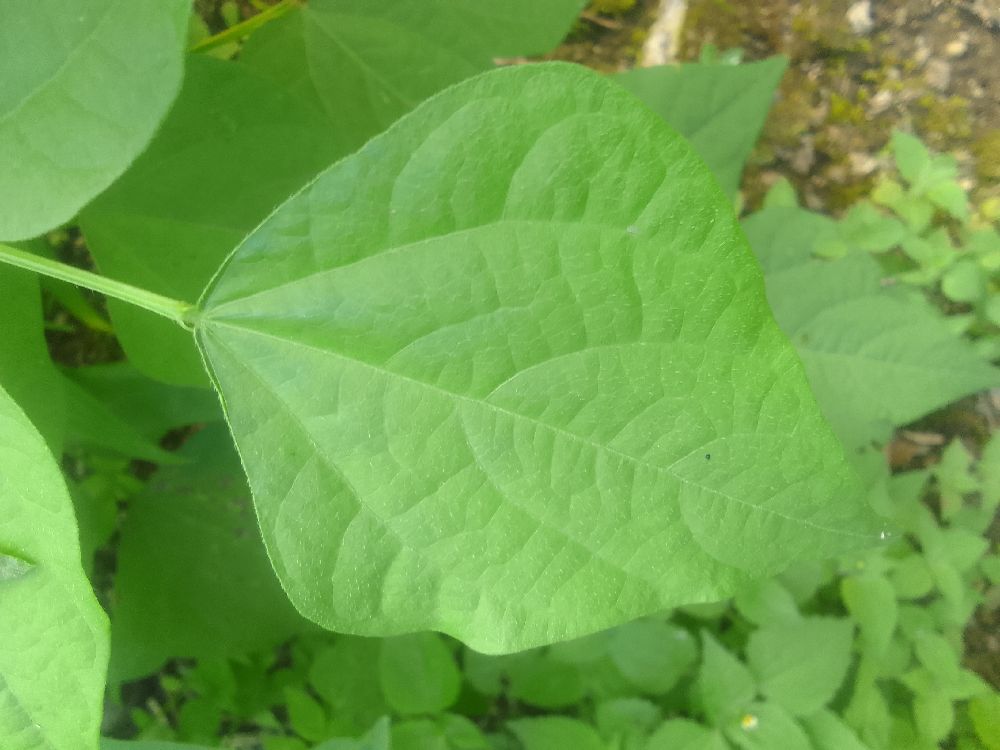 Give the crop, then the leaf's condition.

common bean, healthy
